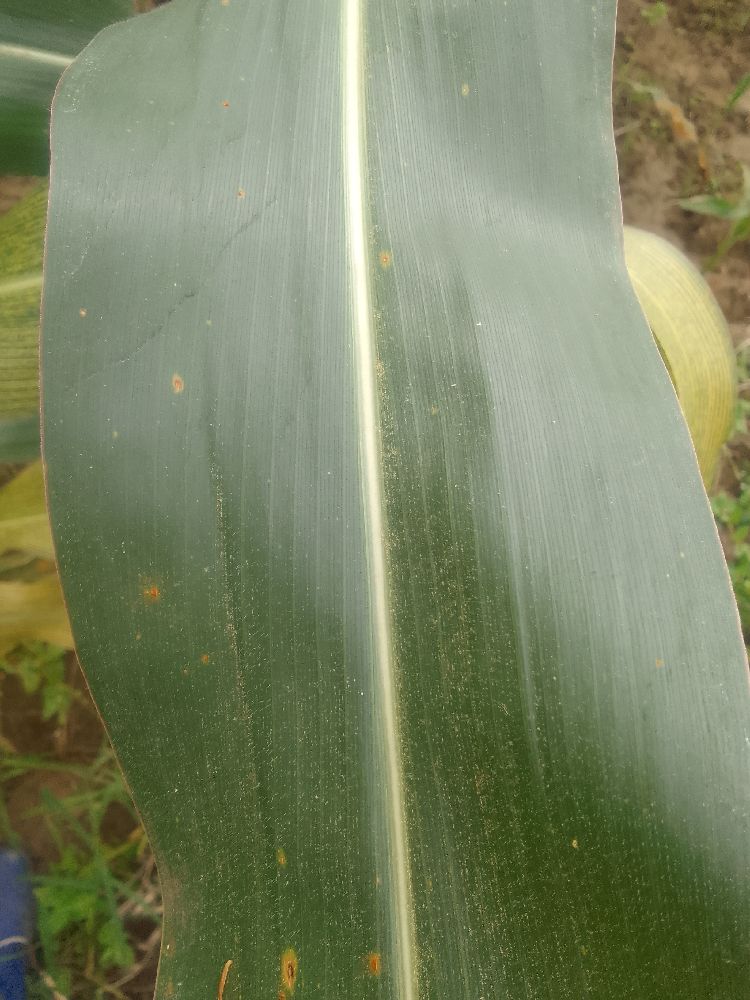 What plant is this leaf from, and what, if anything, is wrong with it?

maize, healthy
